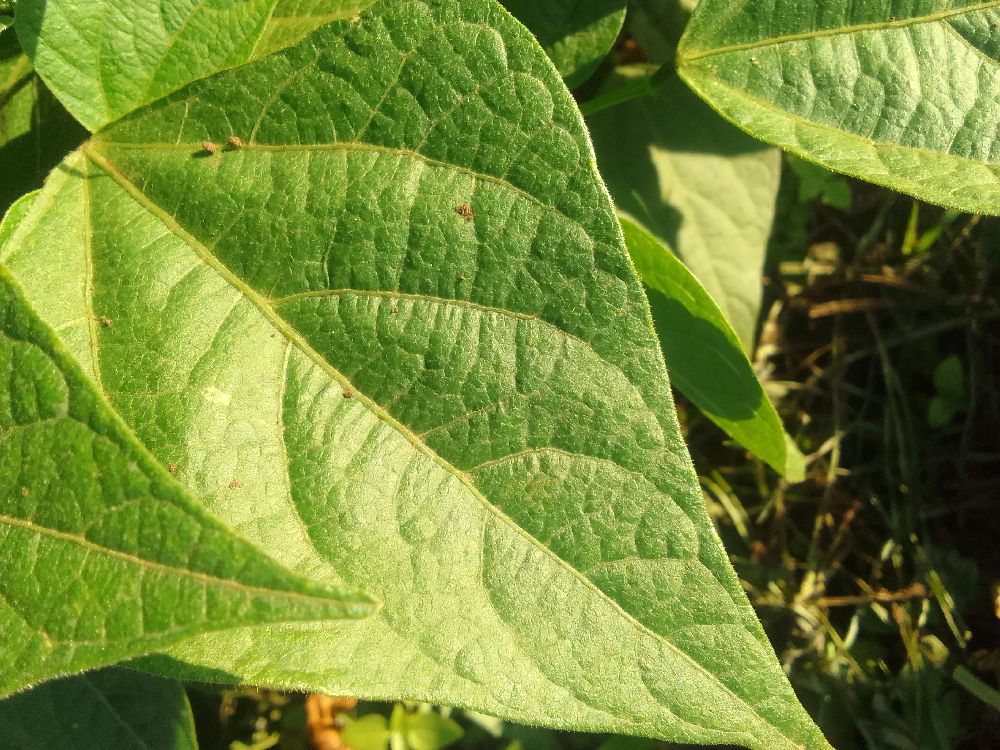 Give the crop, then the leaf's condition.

common bean, healthy
